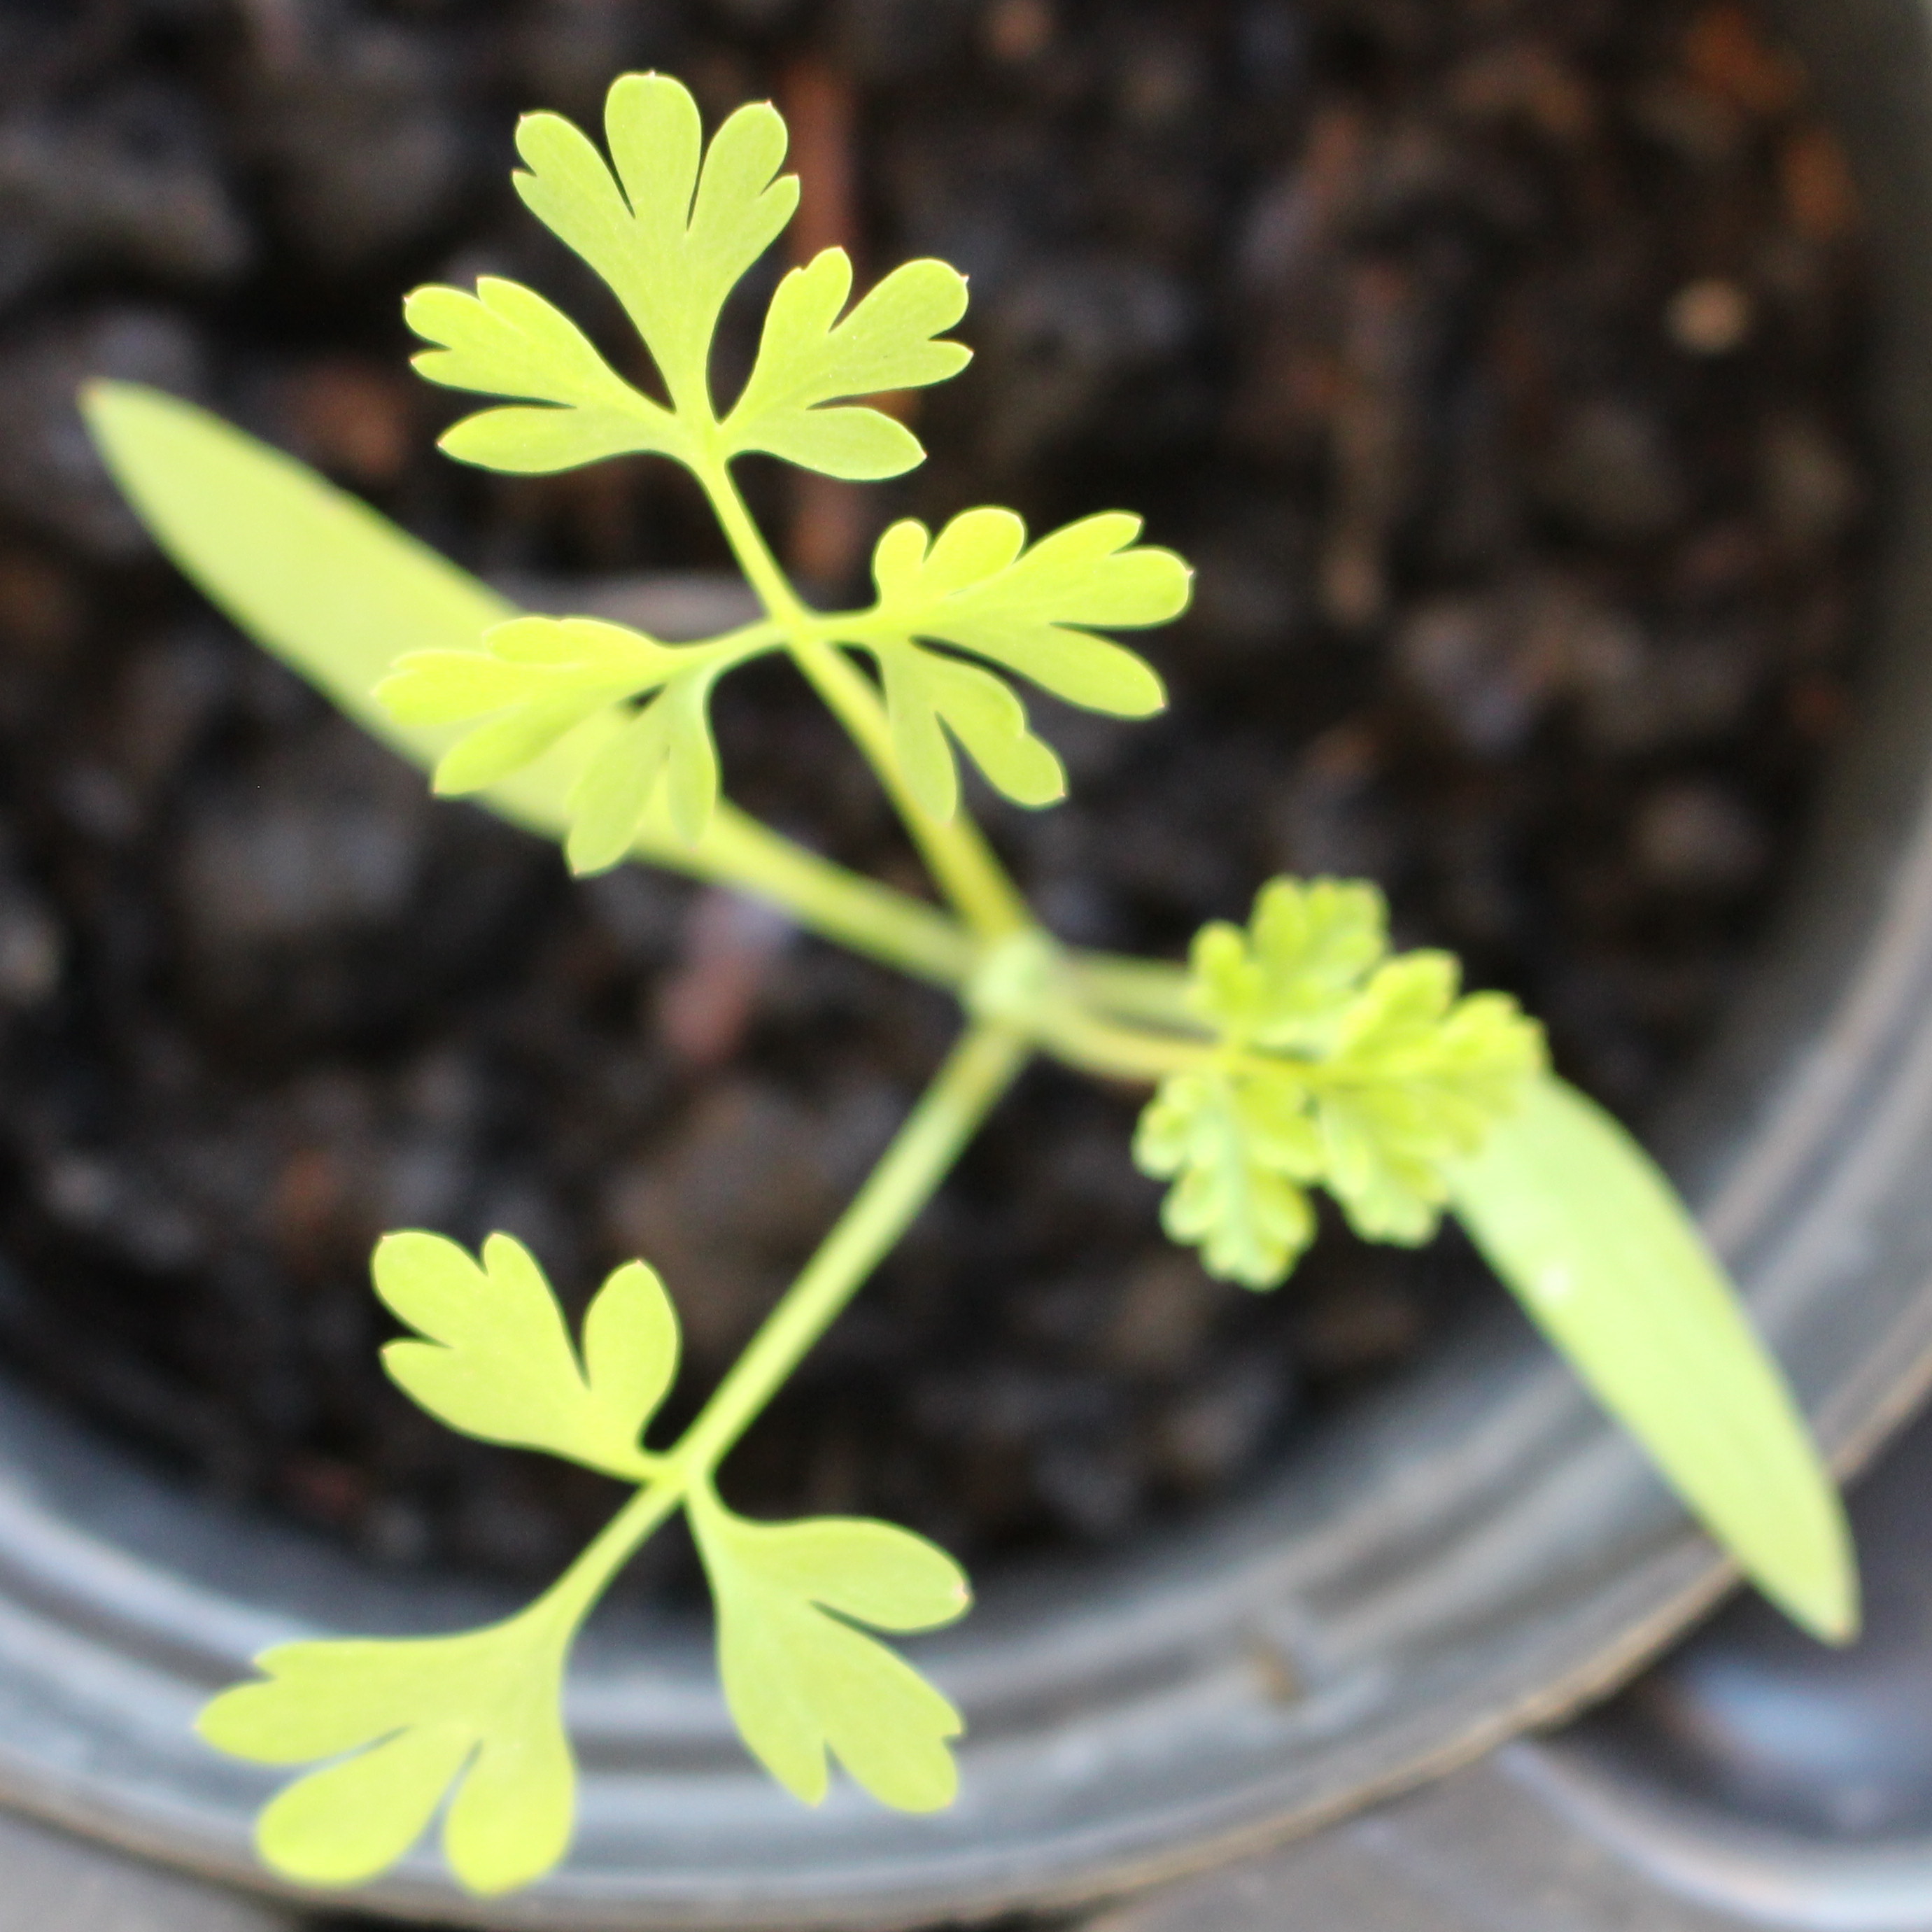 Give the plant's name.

Fumaria officinalis
